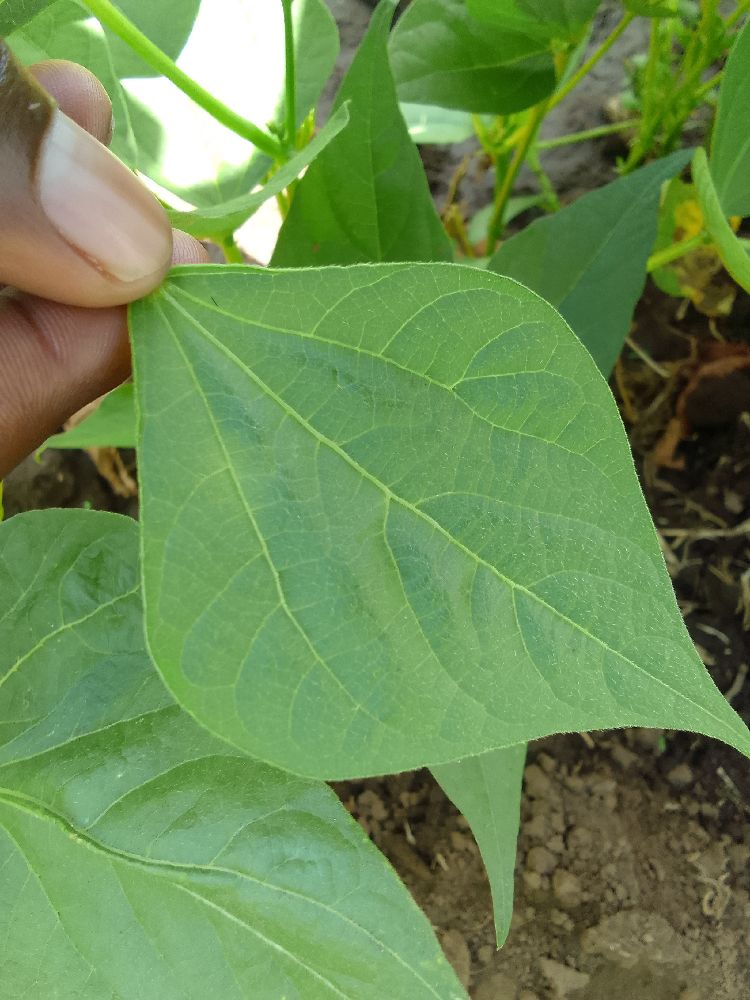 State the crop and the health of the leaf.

common bean, healthy
